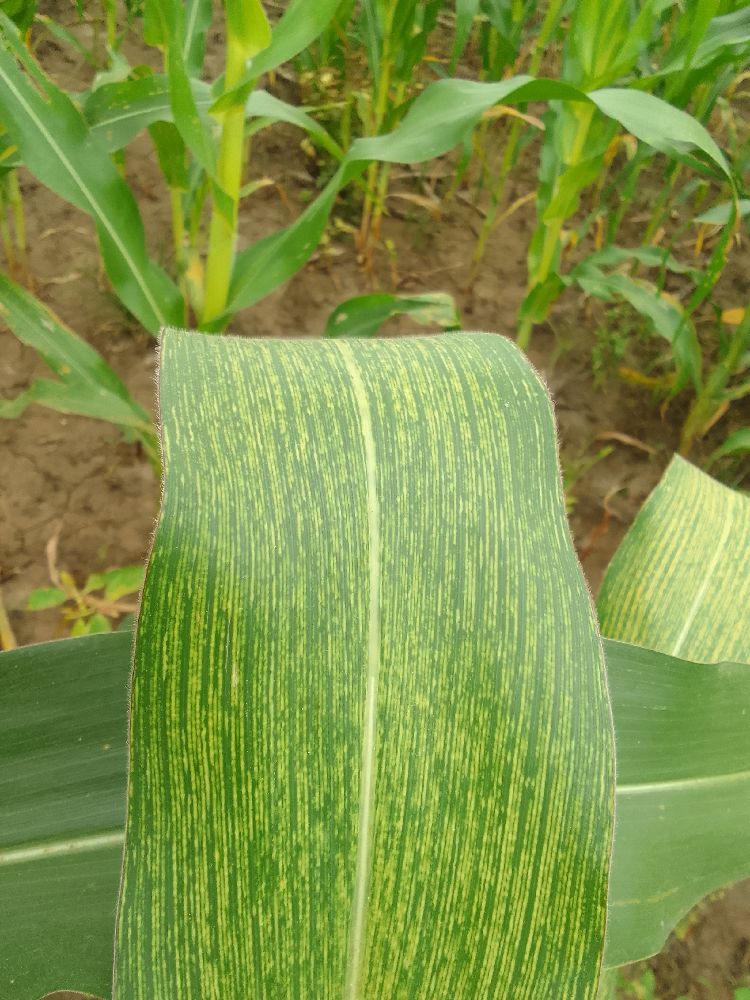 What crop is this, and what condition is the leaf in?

maize, maize streak virus
